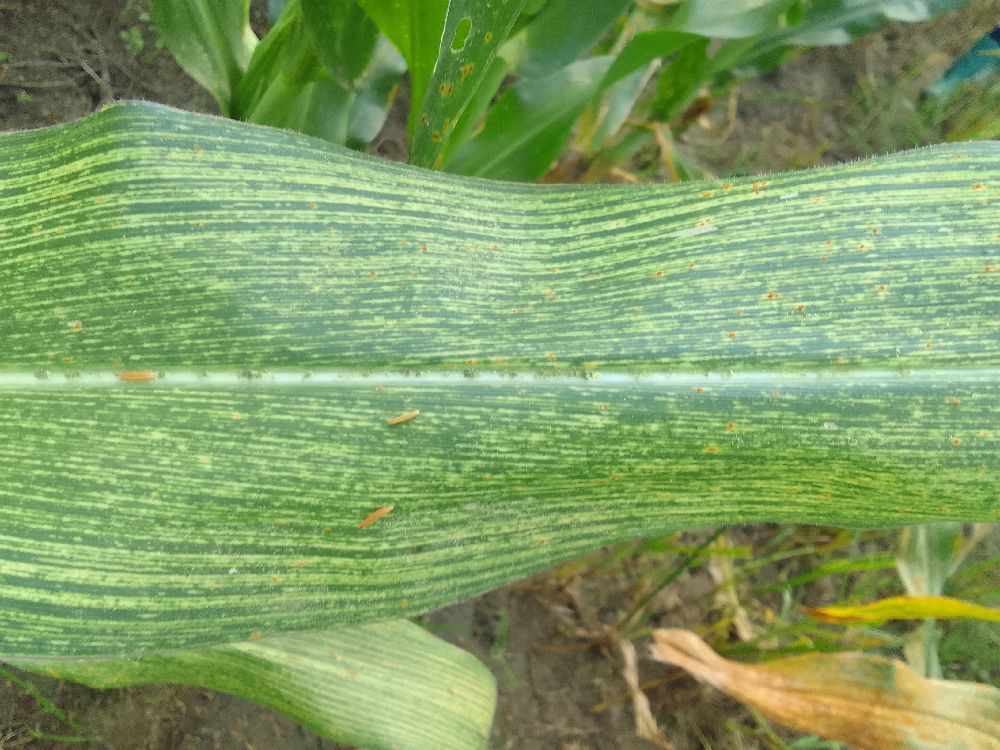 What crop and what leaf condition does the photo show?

maize, maize streak virus
